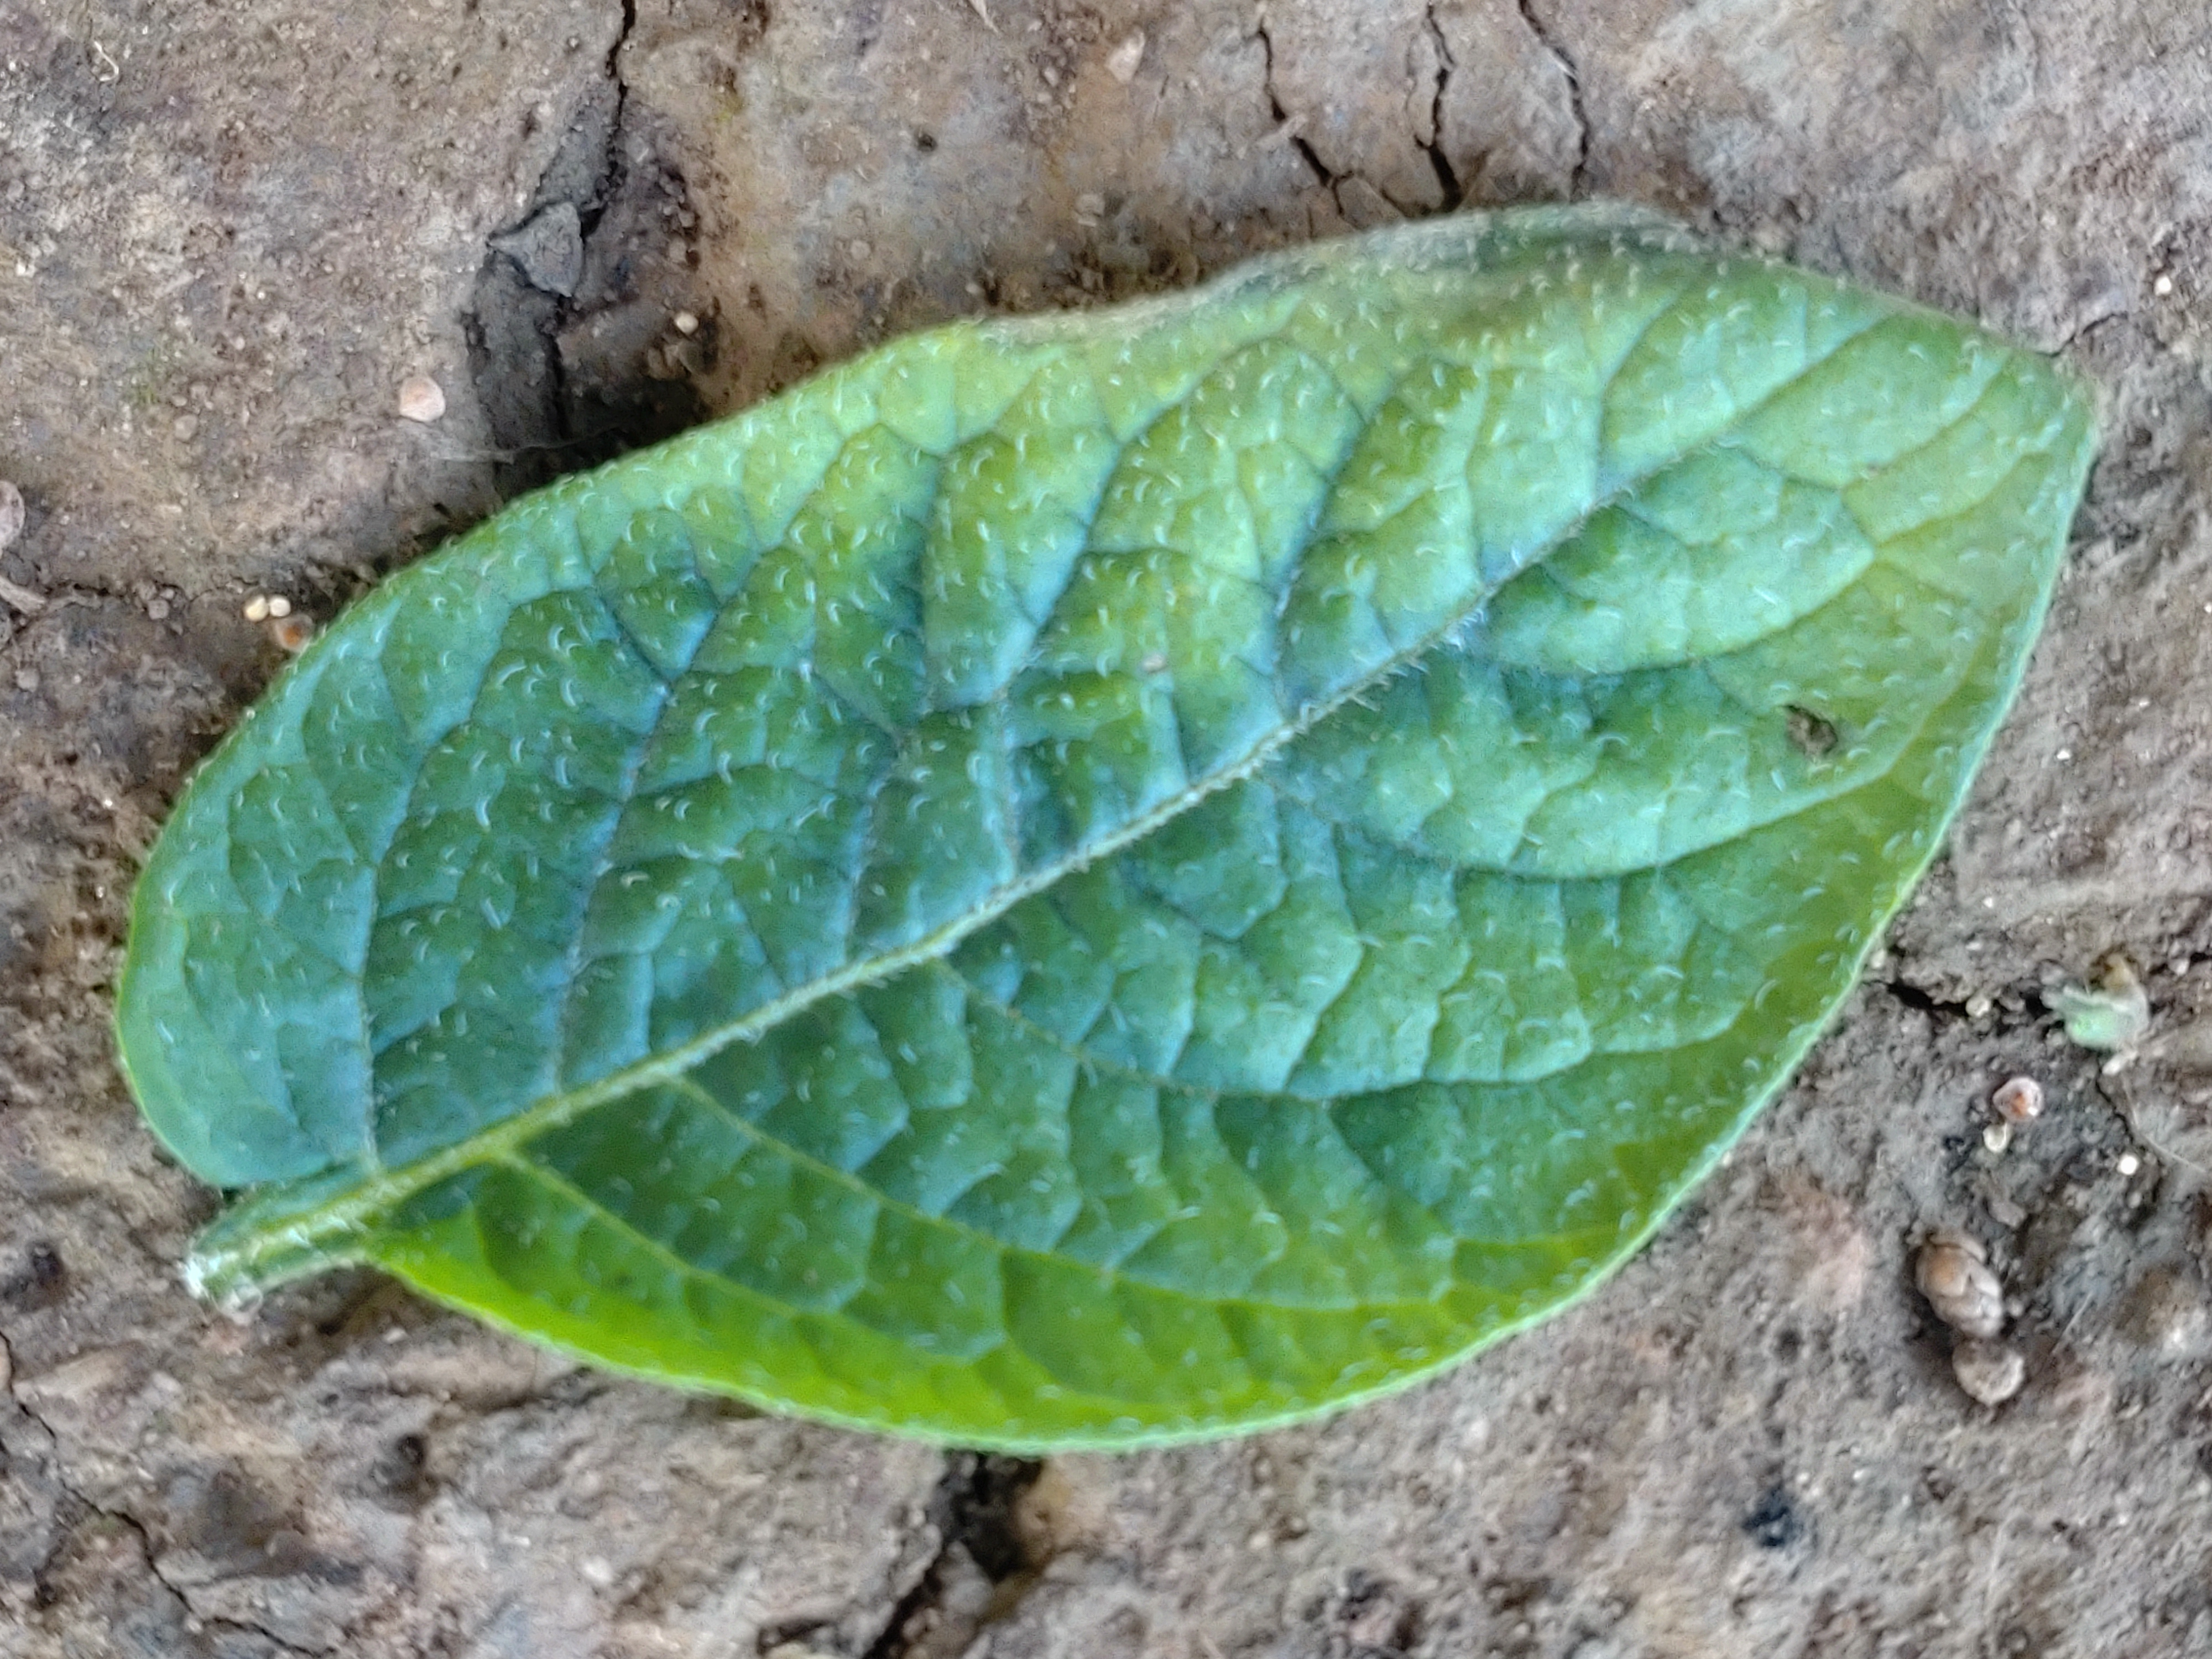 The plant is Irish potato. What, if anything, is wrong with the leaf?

early blight
